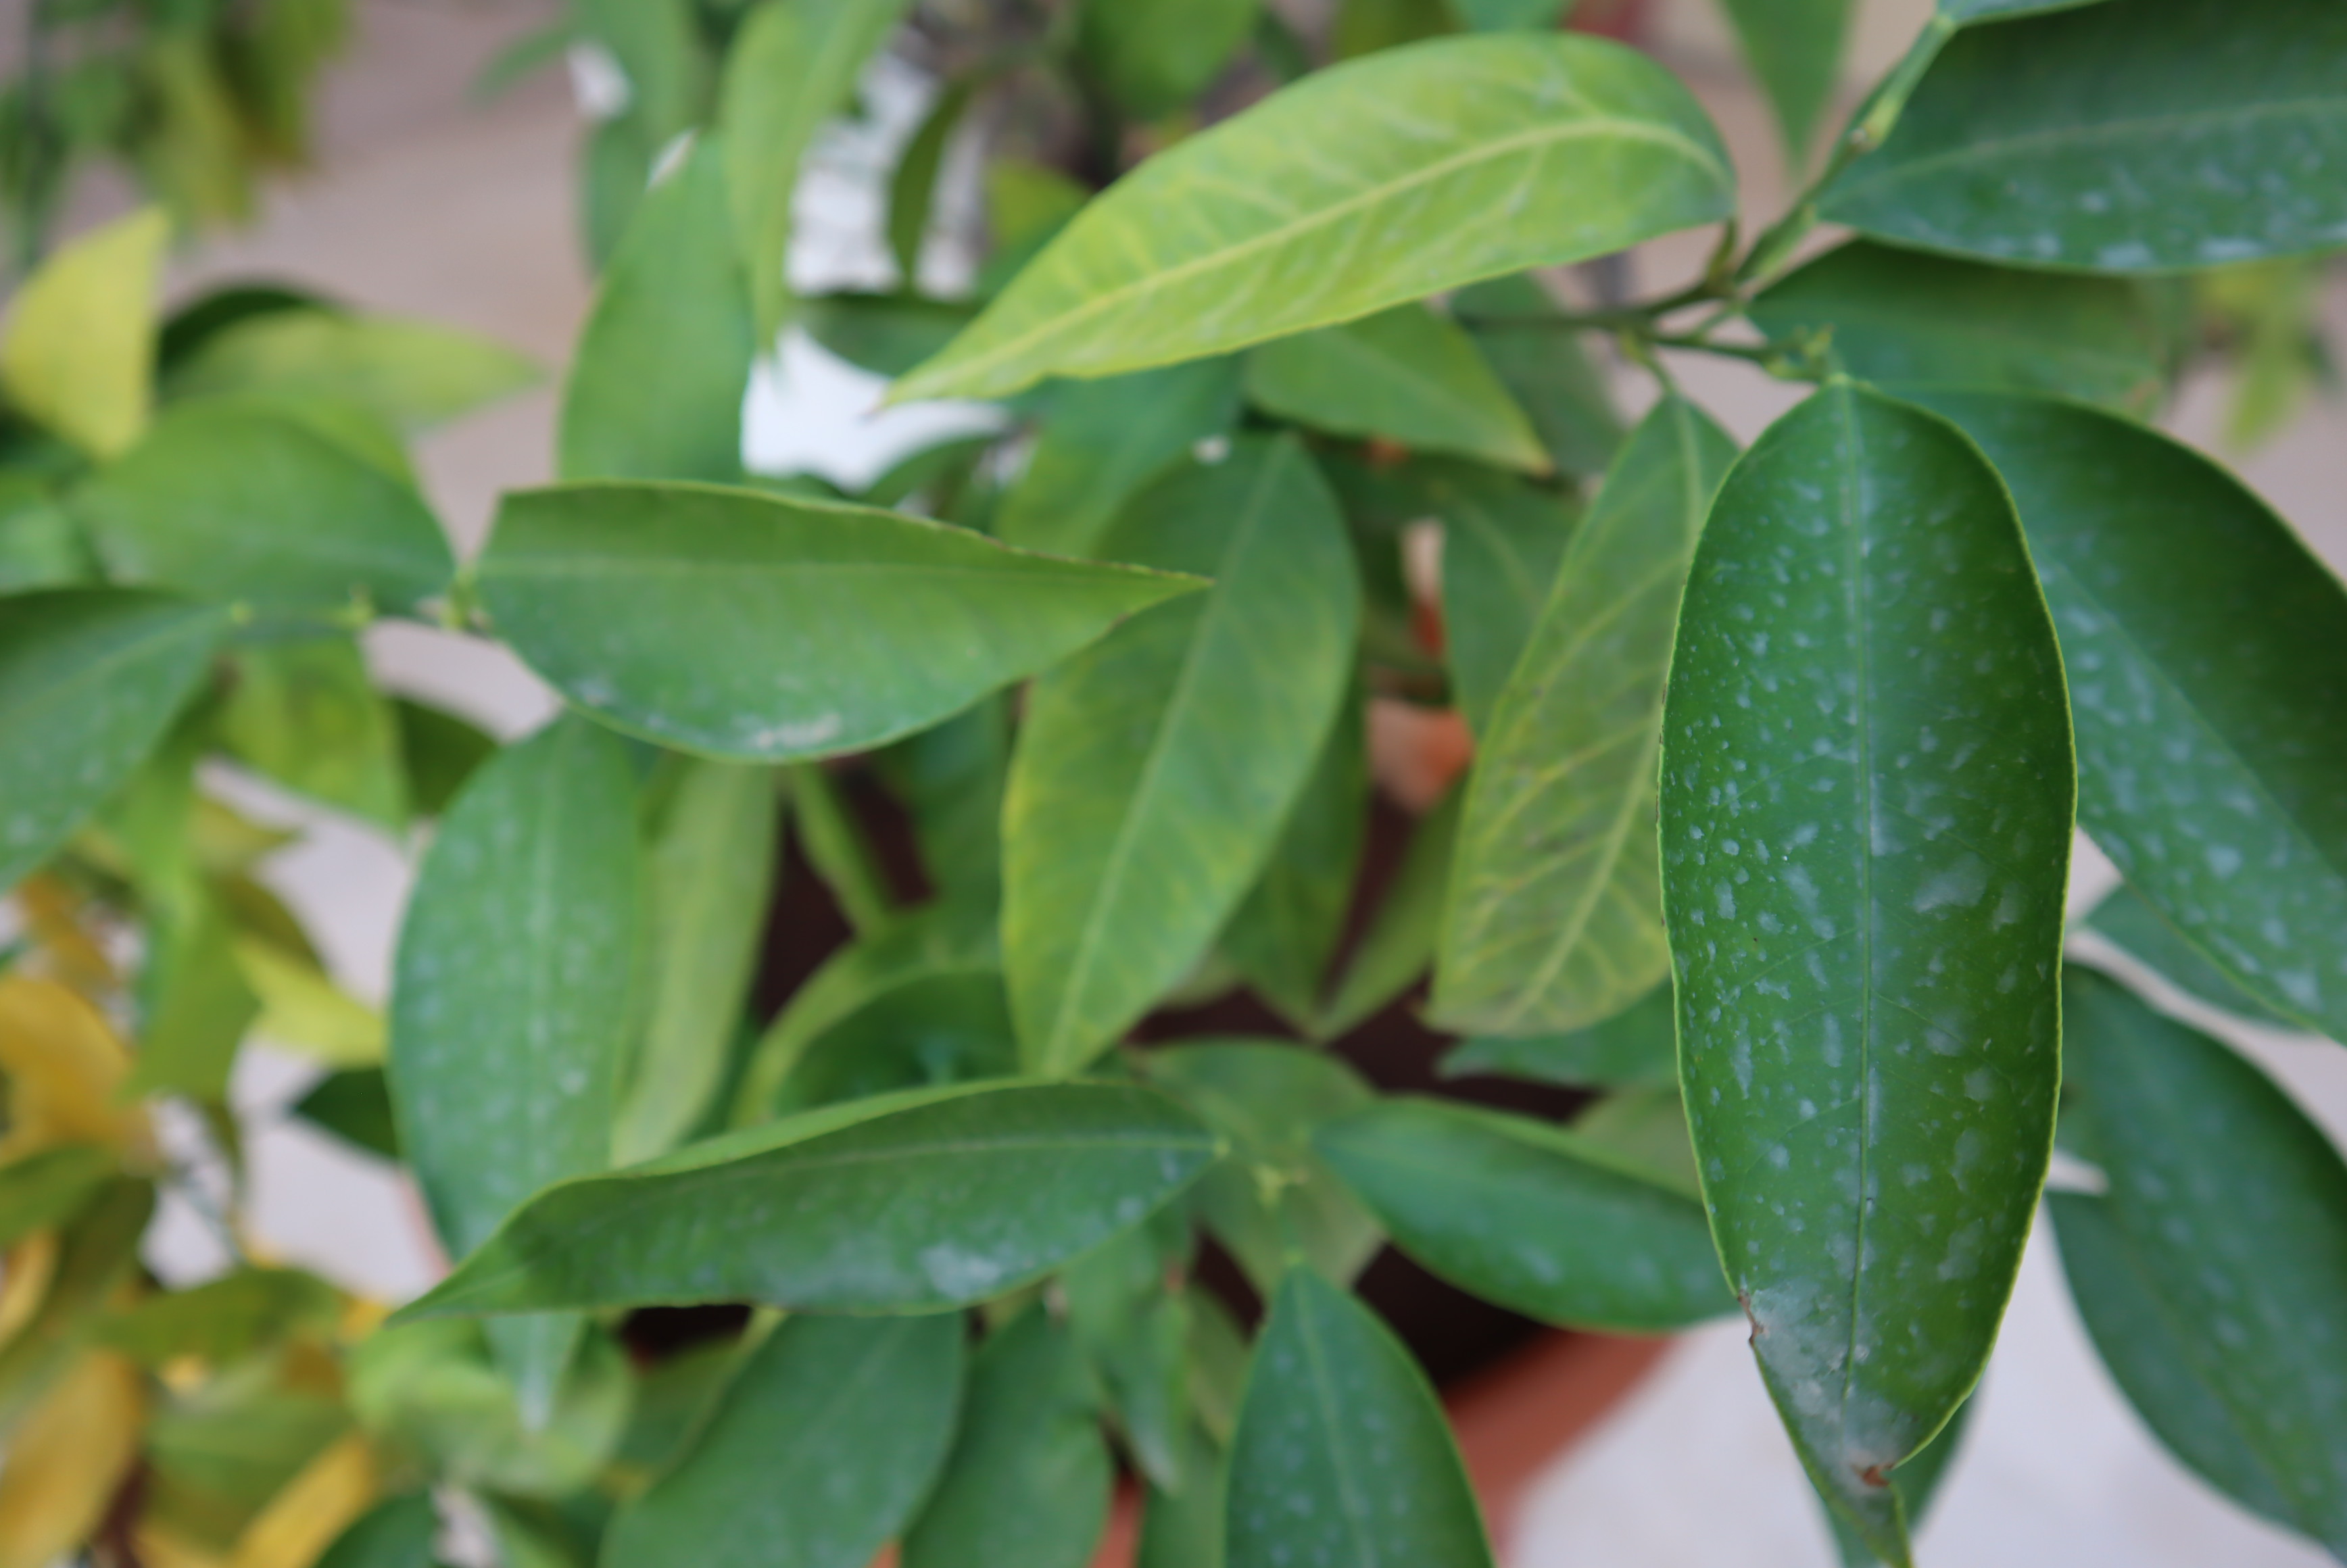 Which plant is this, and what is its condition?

lemon, dust
